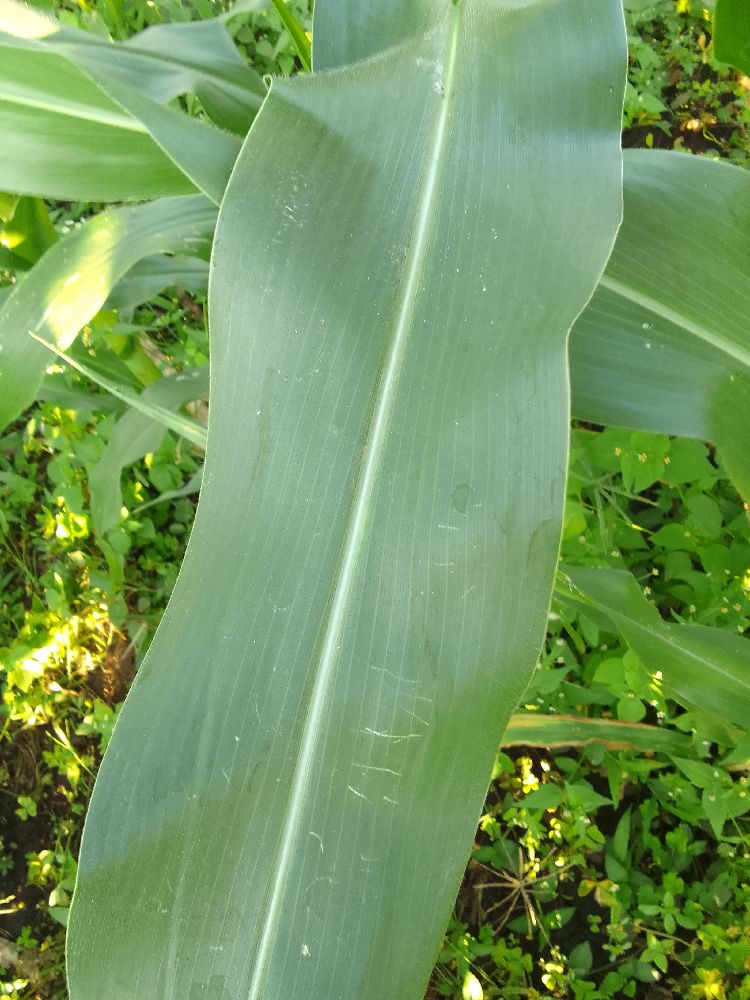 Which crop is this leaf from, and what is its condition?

maize, healthy
